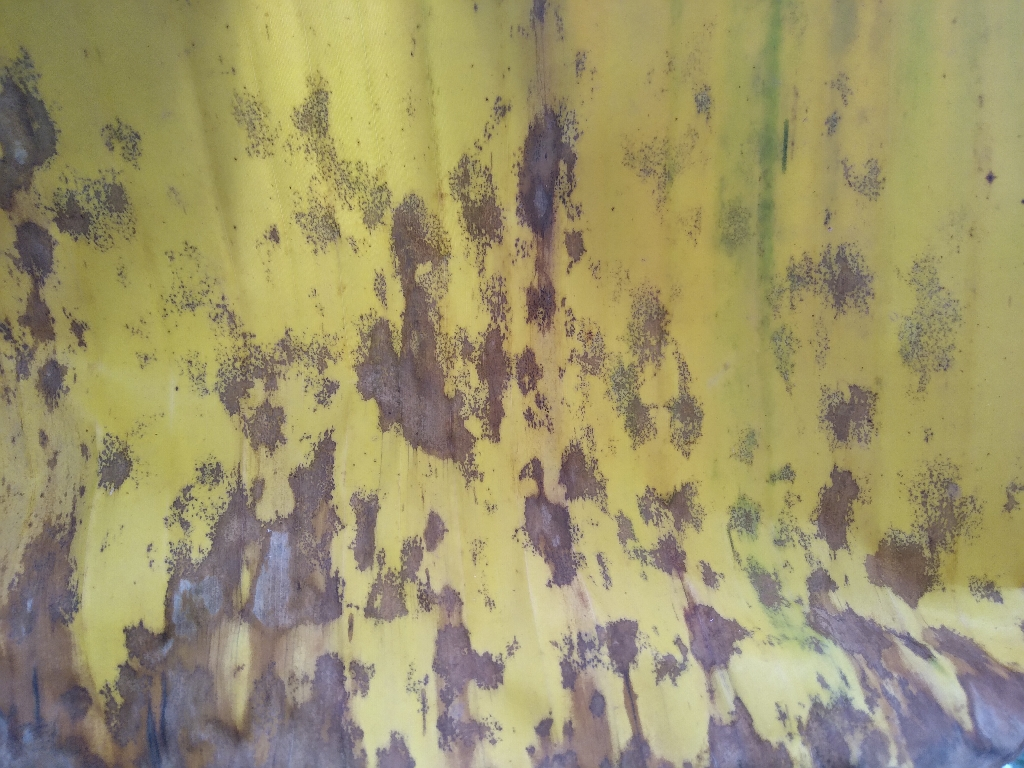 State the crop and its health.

banana, black sigatoka
